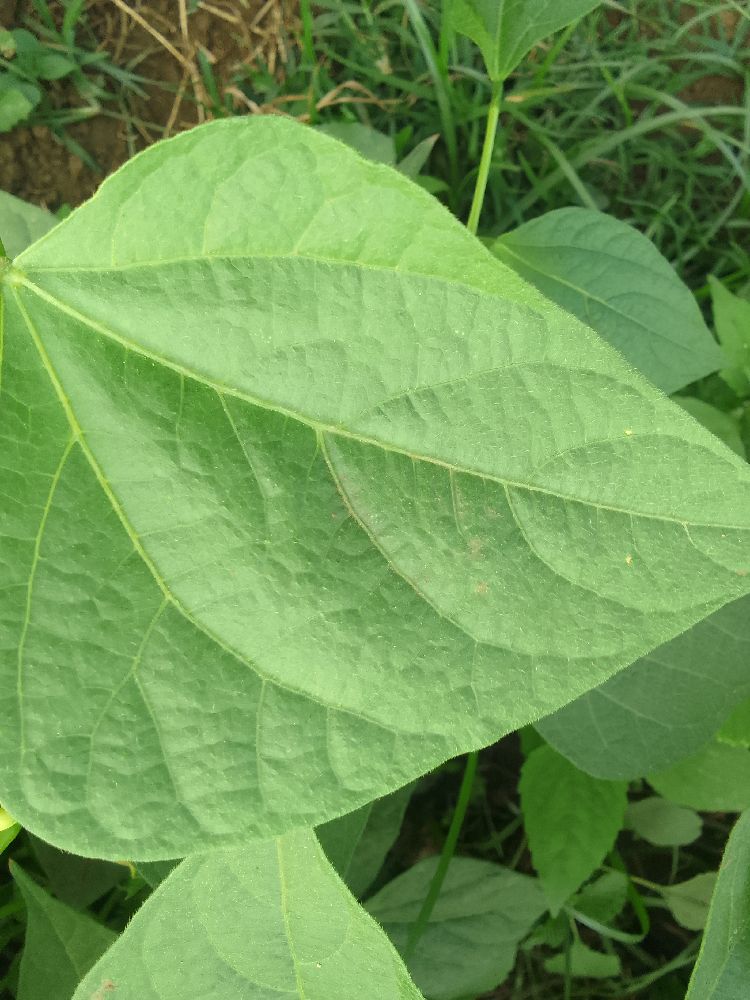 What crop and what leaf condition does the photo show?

common bean, healthy
